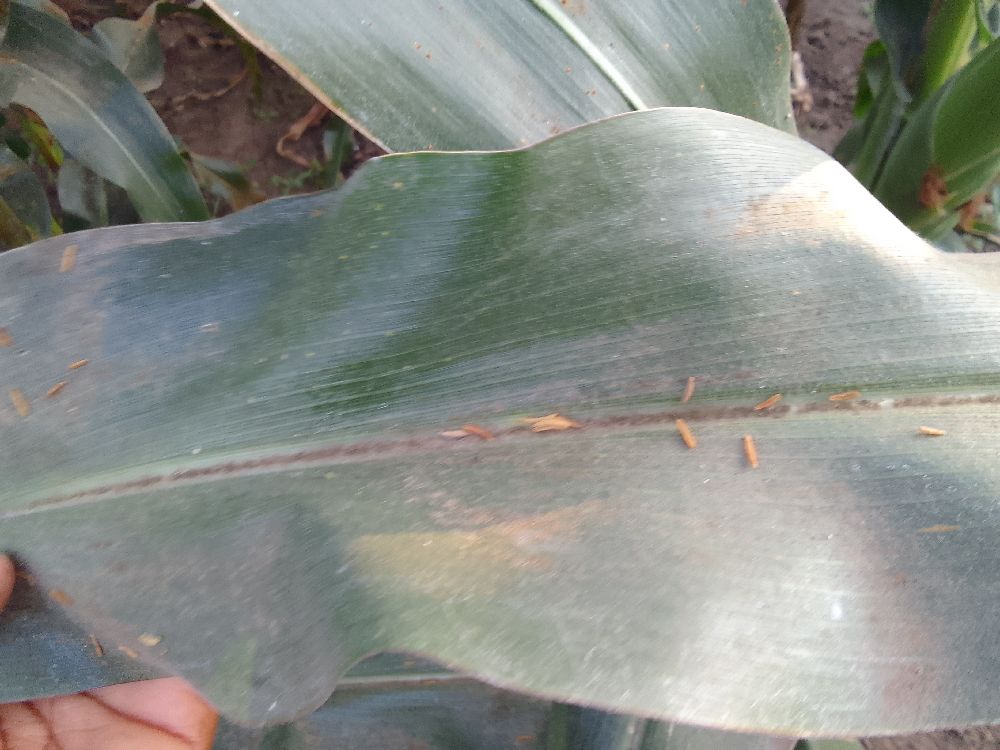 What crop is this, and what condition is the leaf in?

maize, healthy
